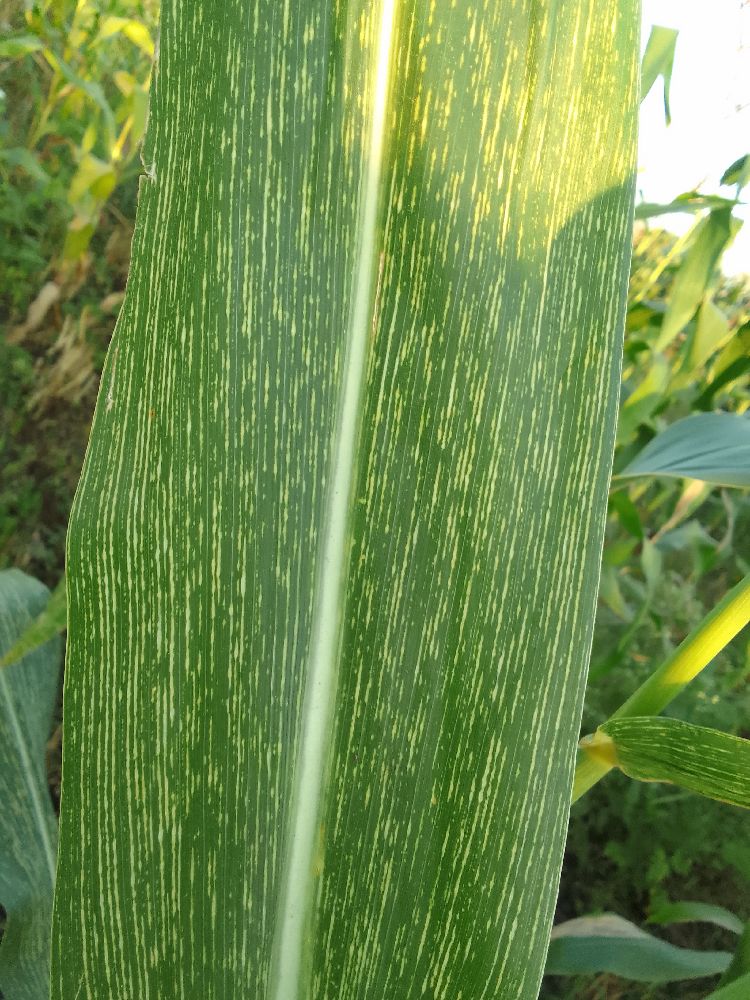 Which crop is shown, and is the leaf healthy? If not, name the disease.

maize, maize streak virus
